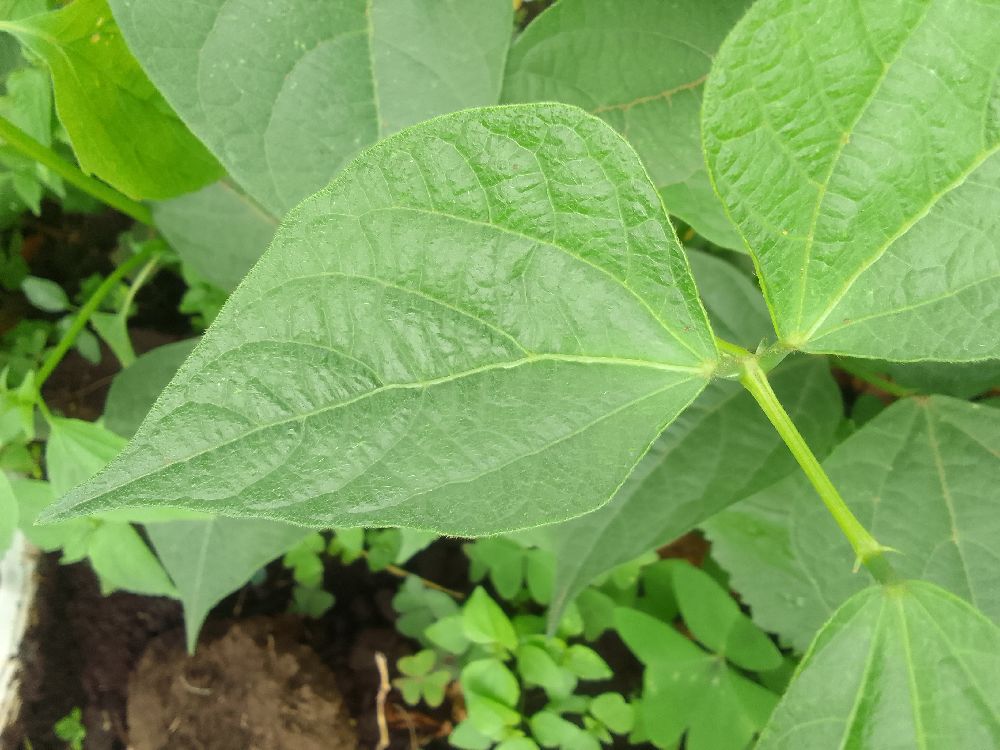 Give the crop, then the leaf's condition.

common bean, healthy
